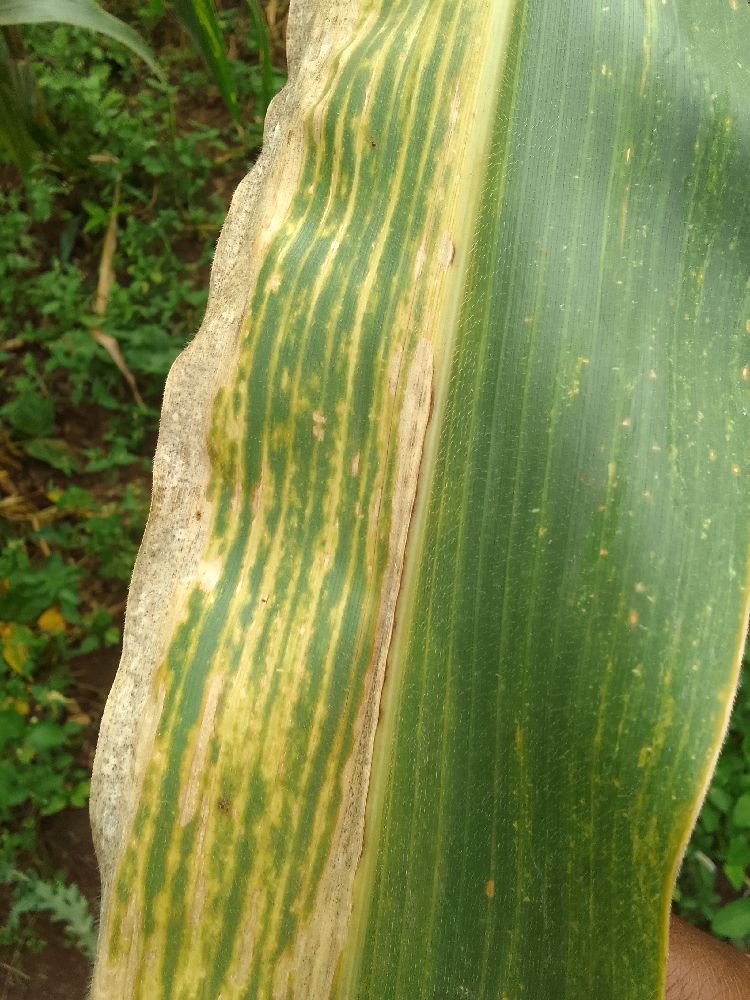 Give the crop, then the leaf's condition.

maize, maize lethal necrosis
